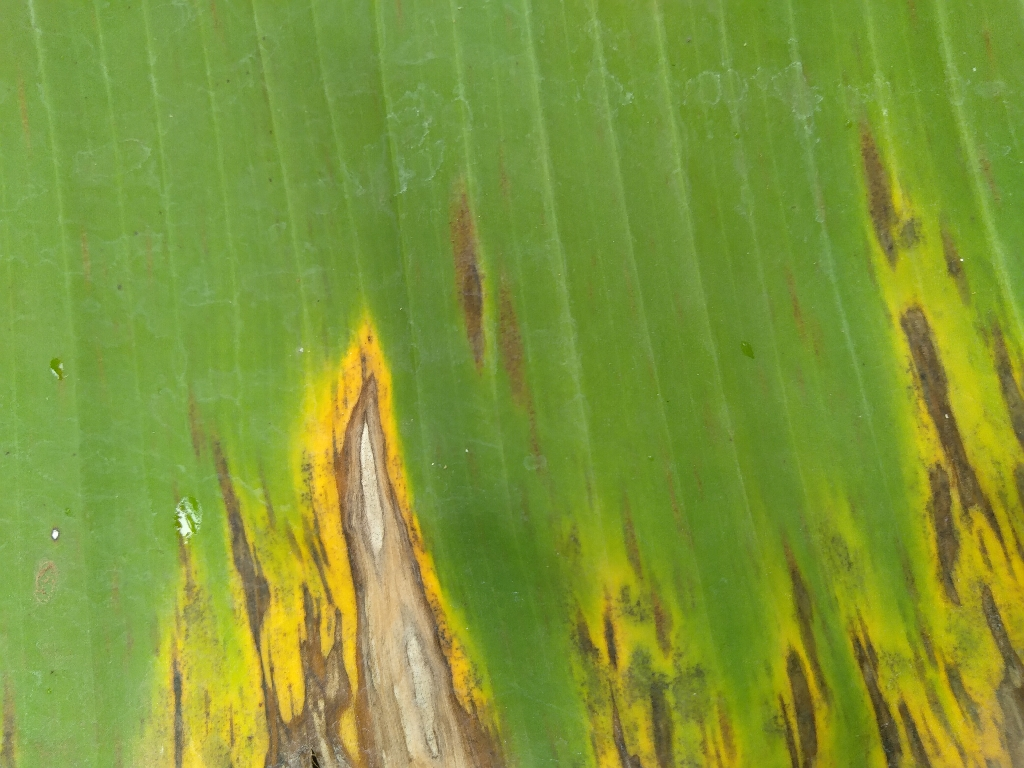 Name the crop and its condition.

banana, black sigatoka
